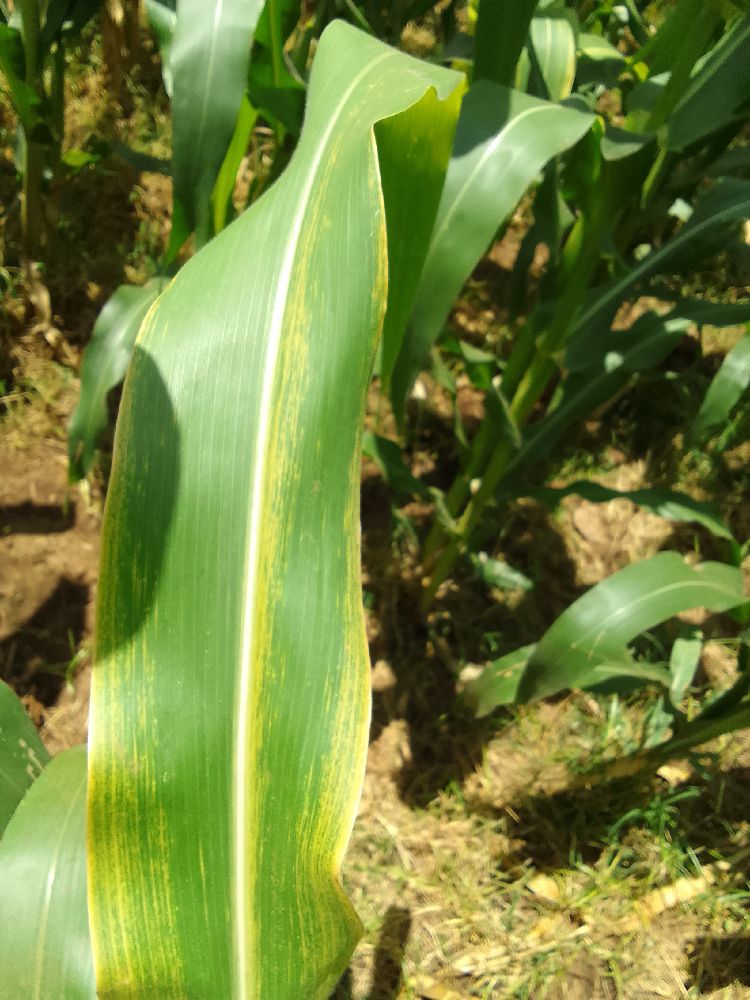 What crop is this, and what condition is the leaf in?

maize, maize lethal necrosis
